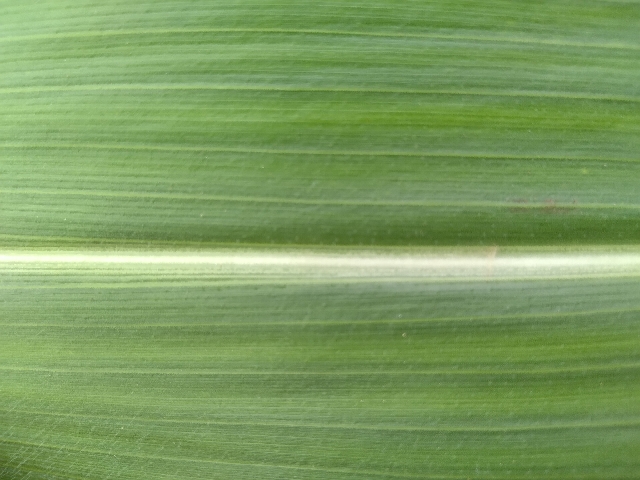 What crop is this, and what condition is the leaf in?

maize, healthy
